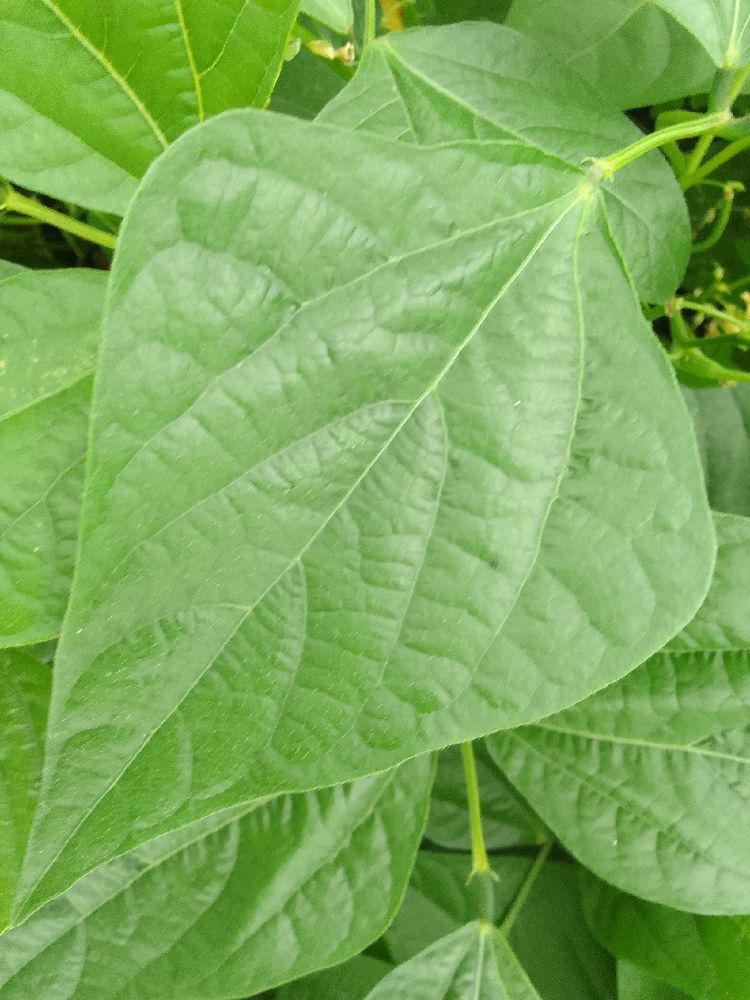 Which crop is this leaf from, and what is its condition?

common bean, healthy
